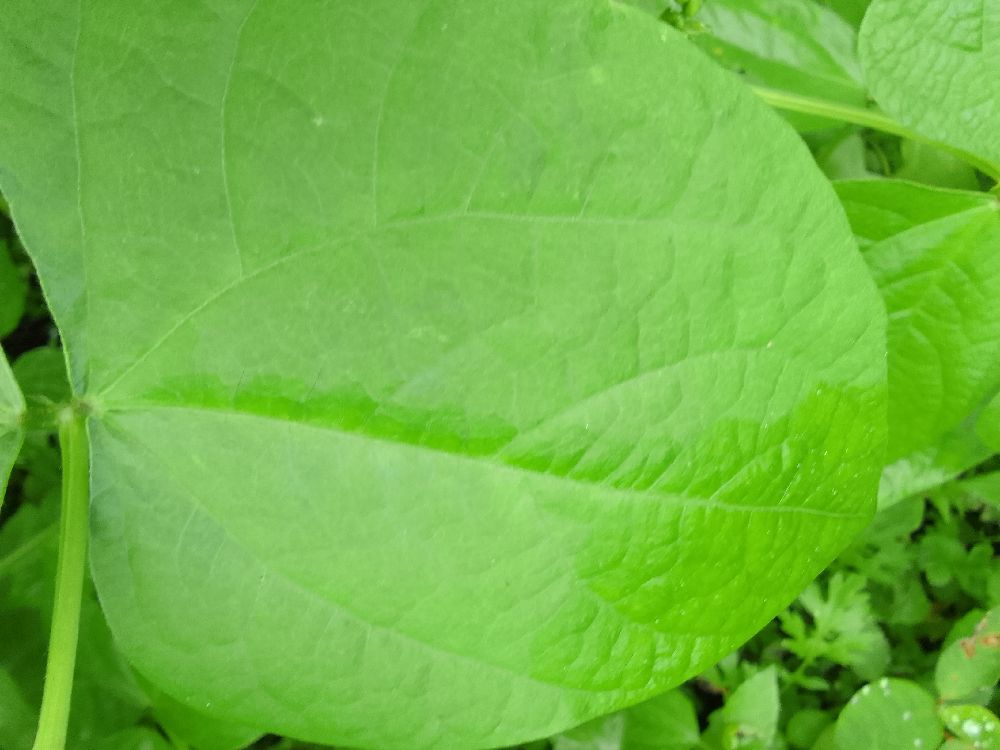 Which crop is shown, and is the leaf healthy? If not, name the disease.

common bean, healthy
